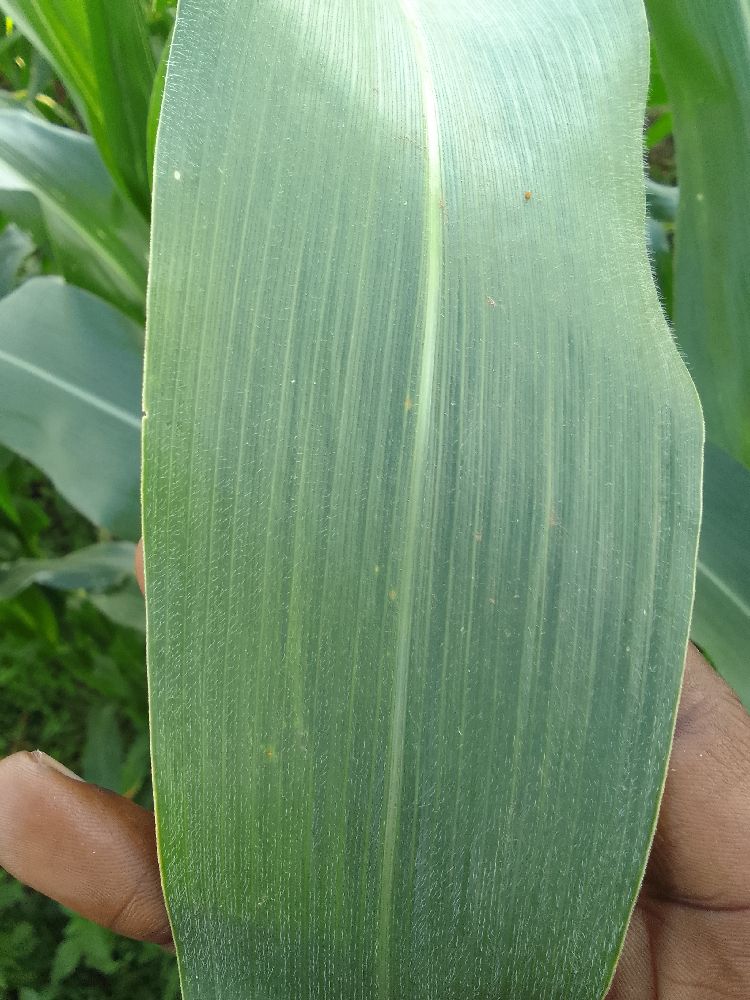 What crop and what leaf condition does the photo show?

maize, healthy
